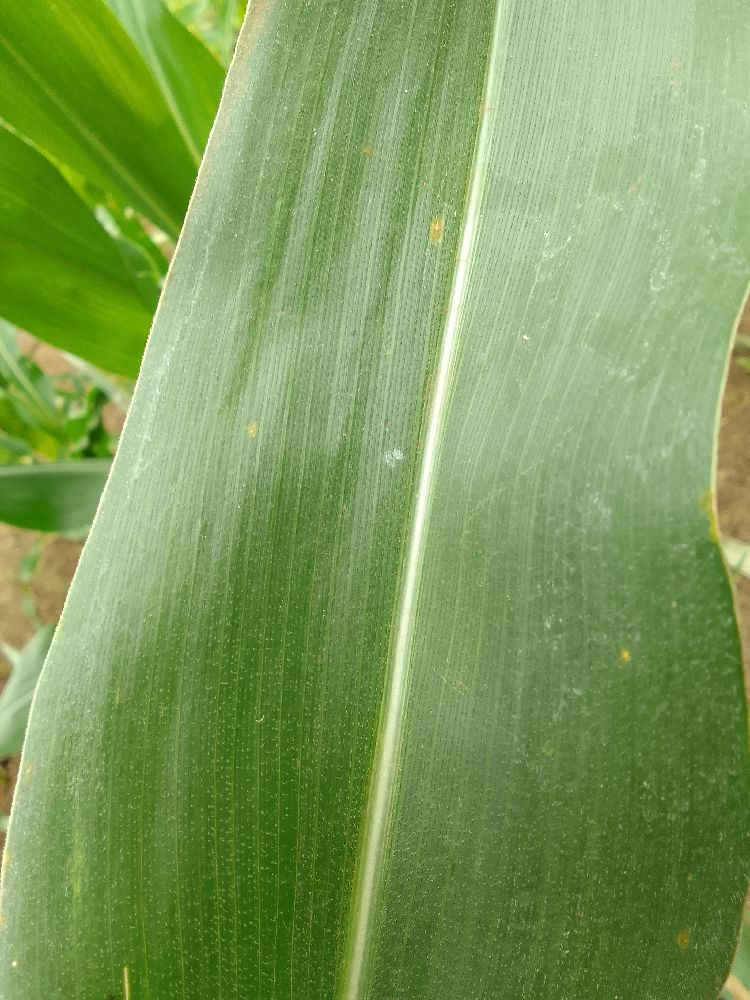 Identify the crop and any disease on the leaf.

maize, healthy
